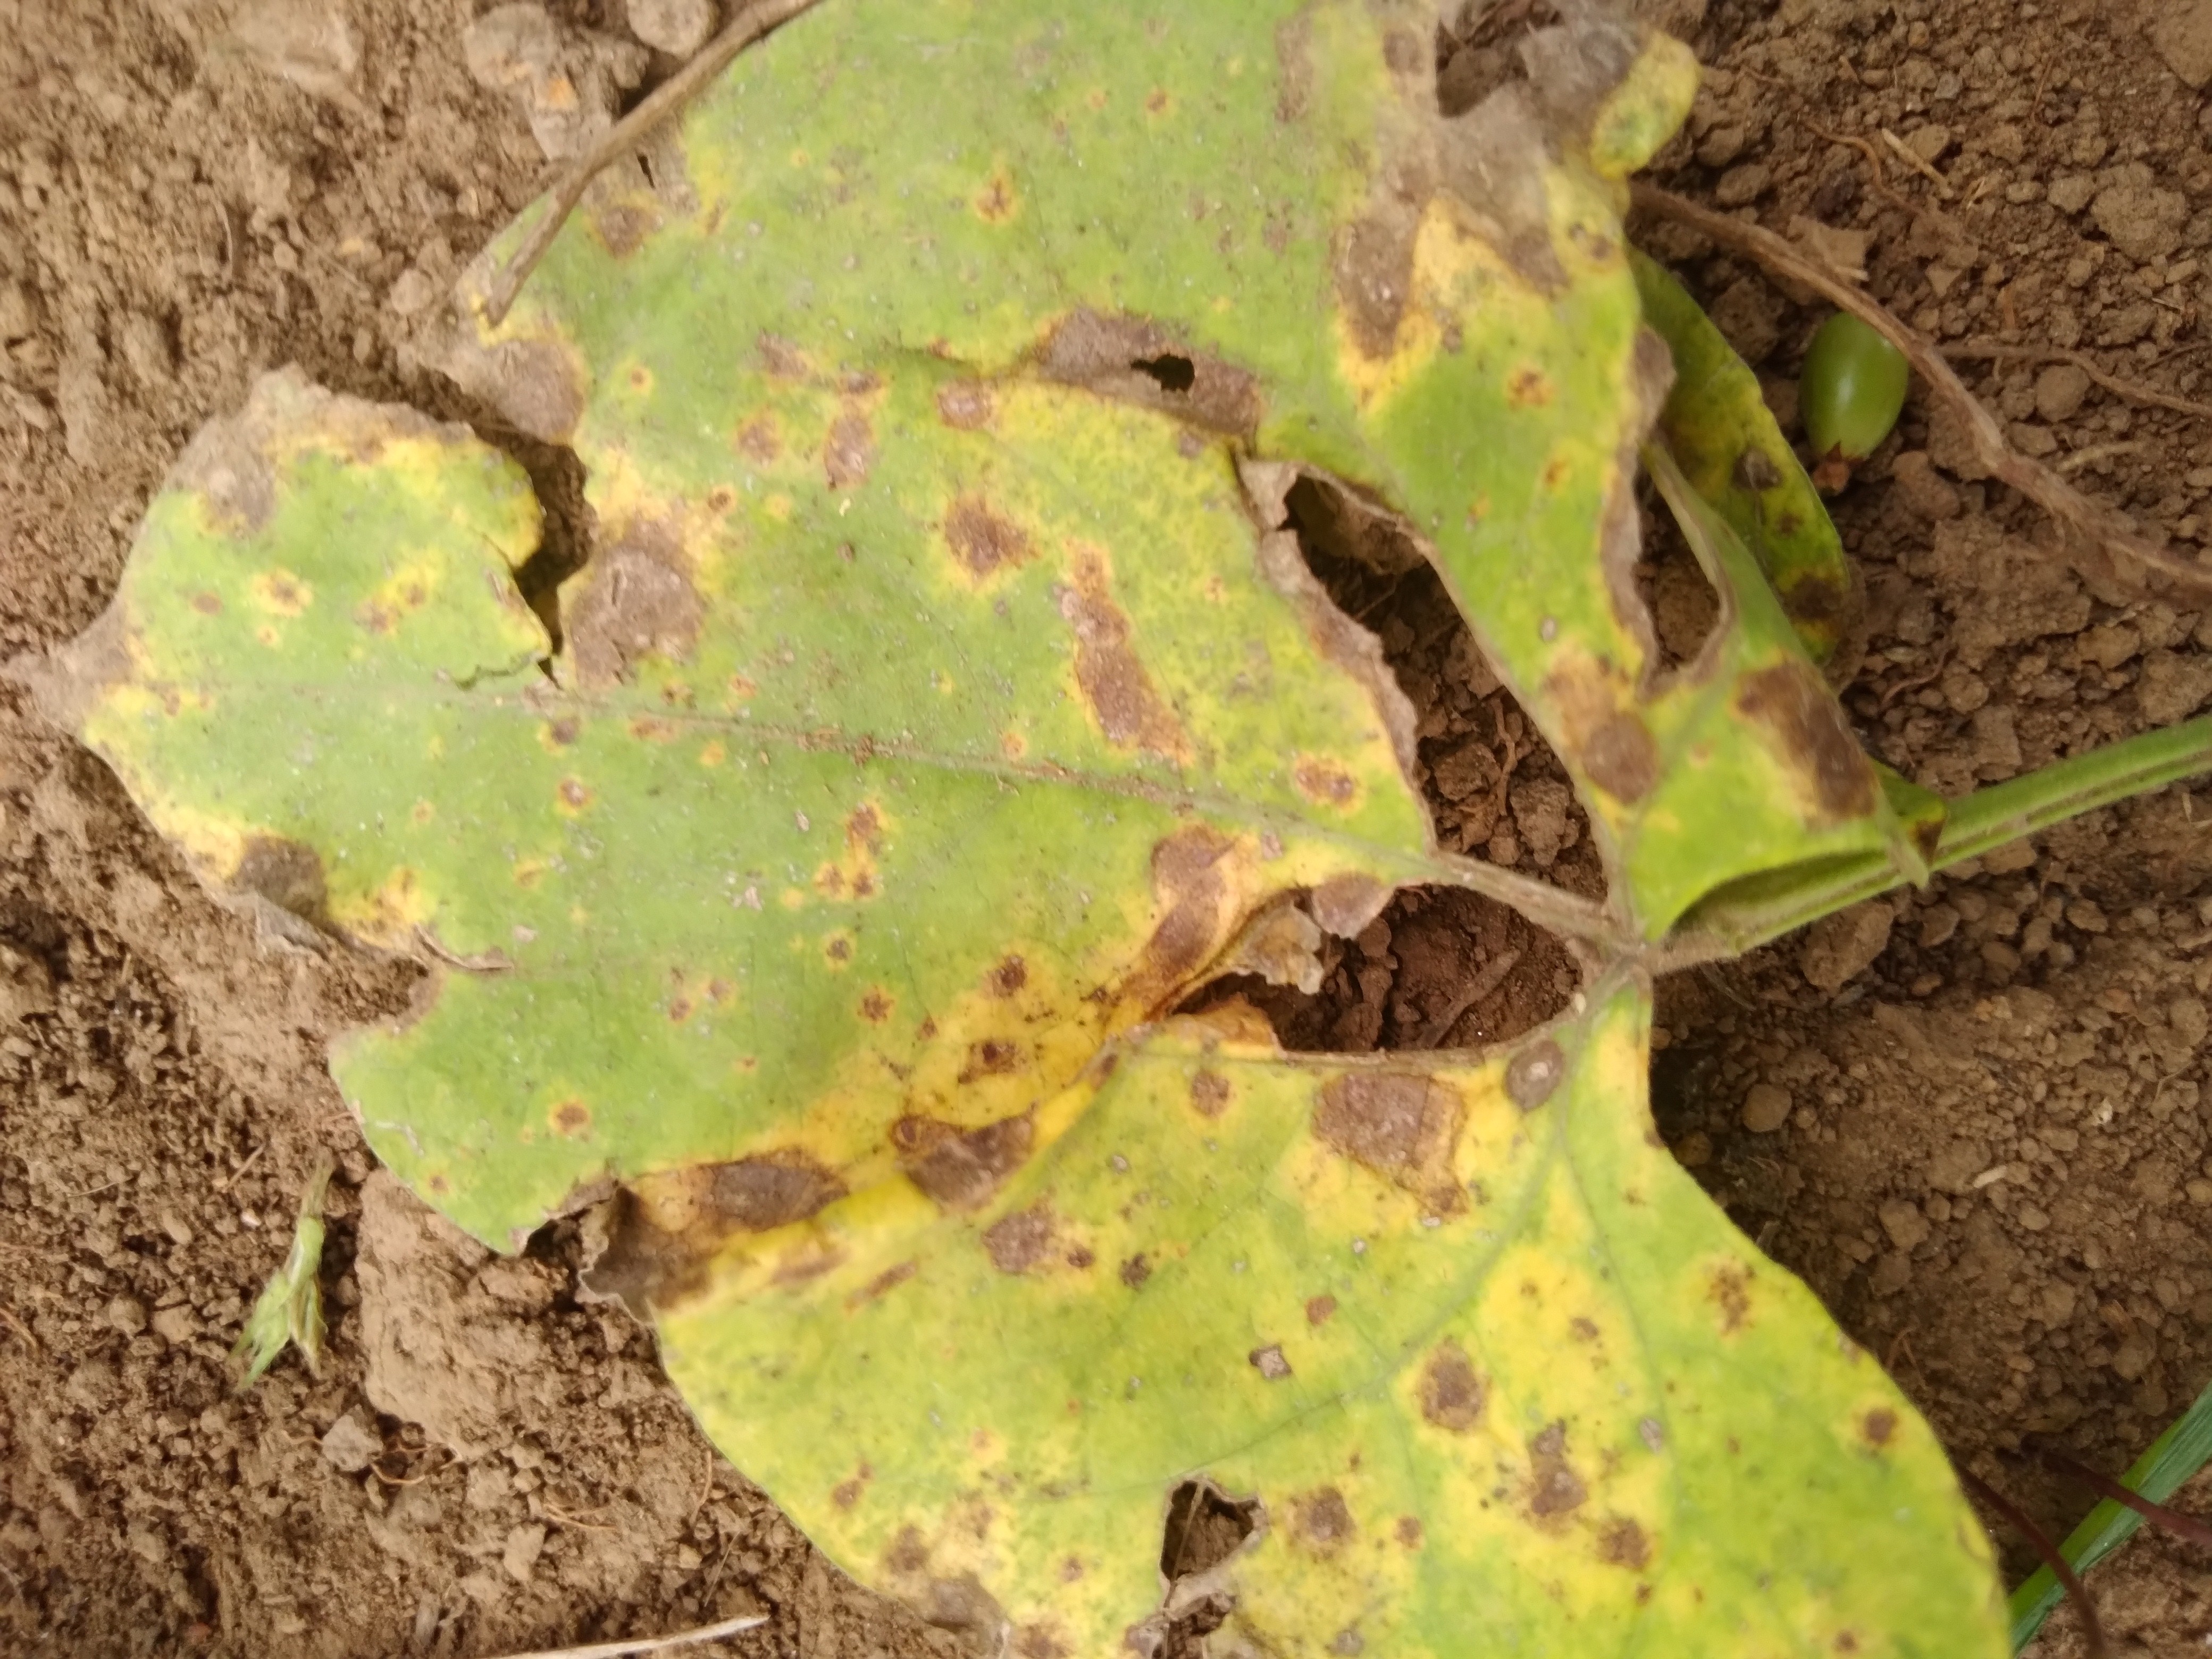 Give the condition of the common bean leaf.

rust
